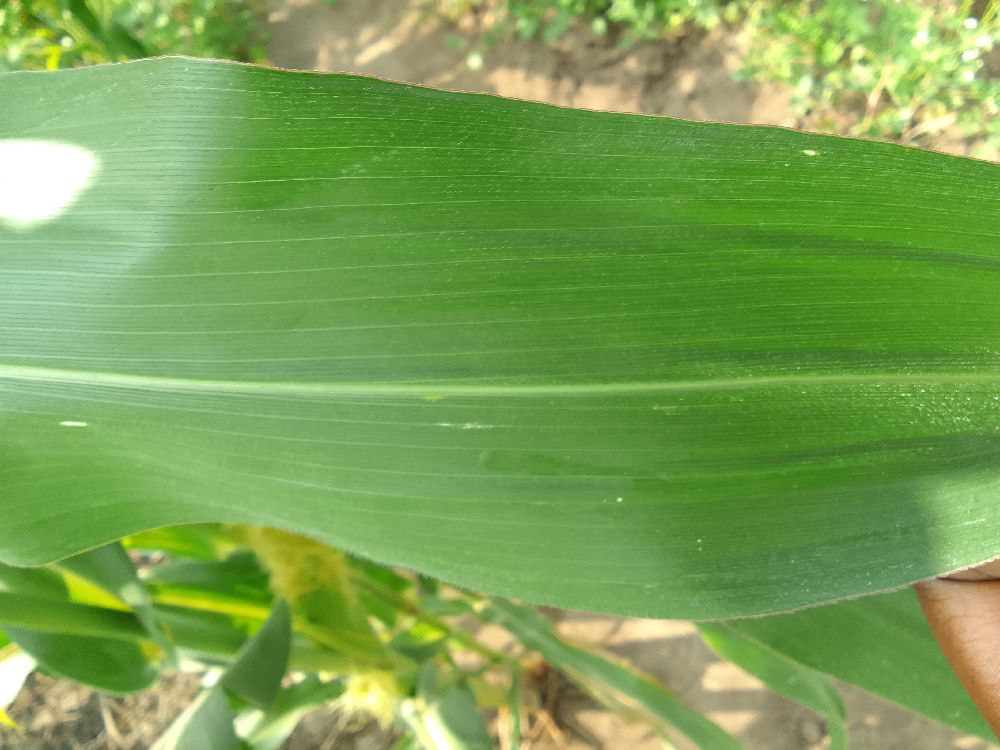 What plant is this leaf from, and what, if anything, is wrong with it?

maize, healthy
